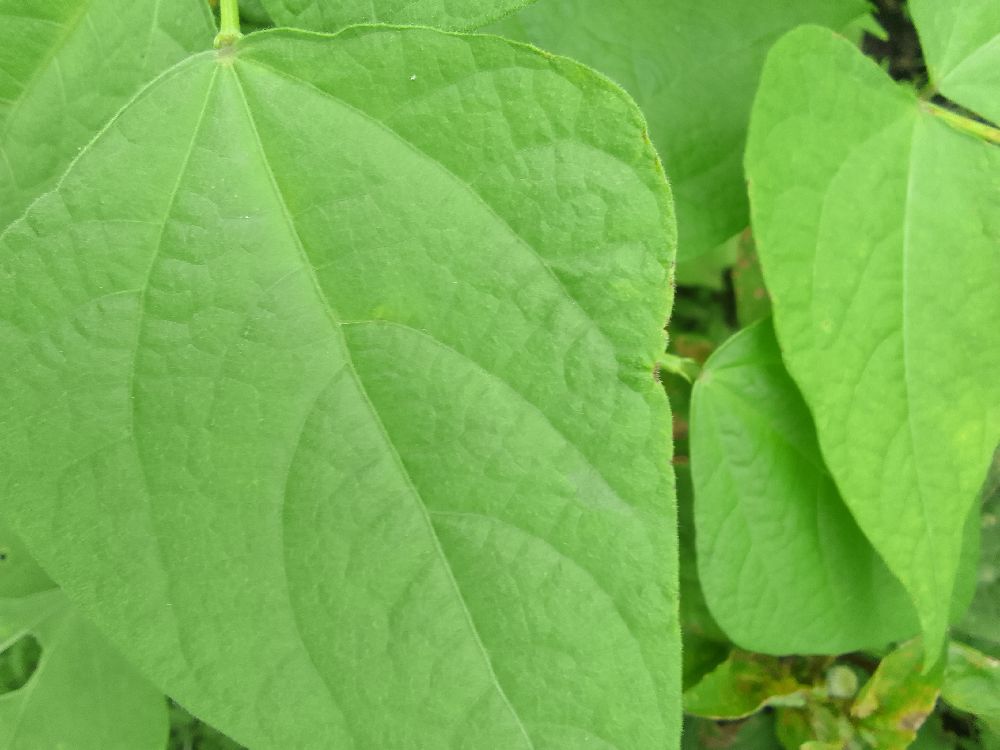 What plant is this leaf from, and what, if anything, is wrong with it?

common bean, healthy
